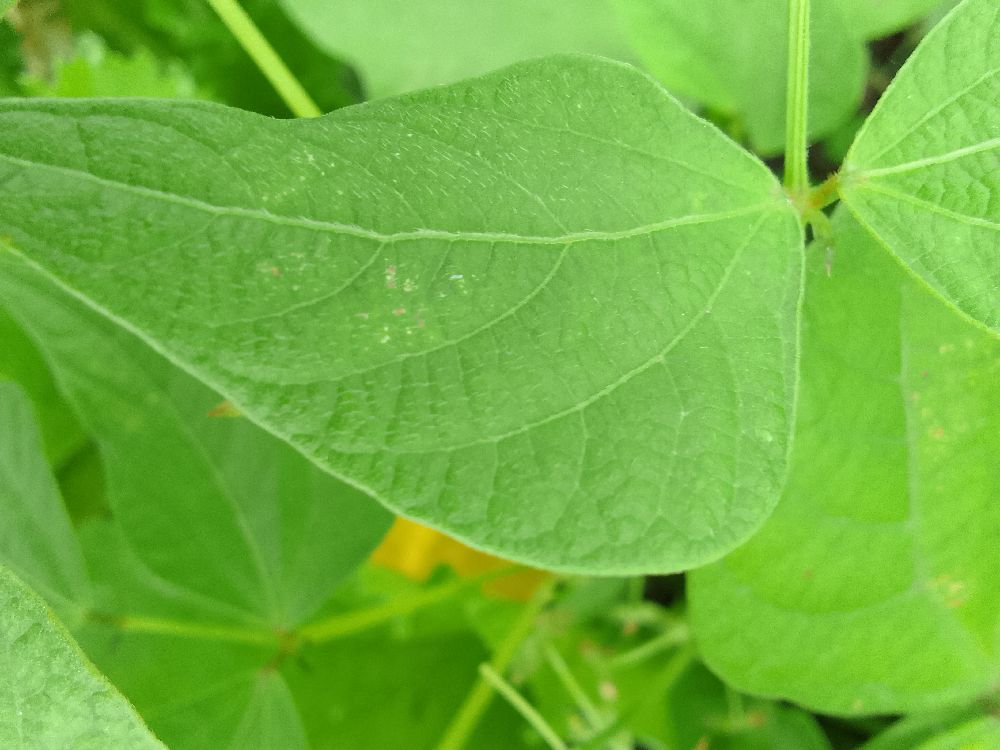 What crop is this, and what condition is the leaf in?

common bean, healthy
